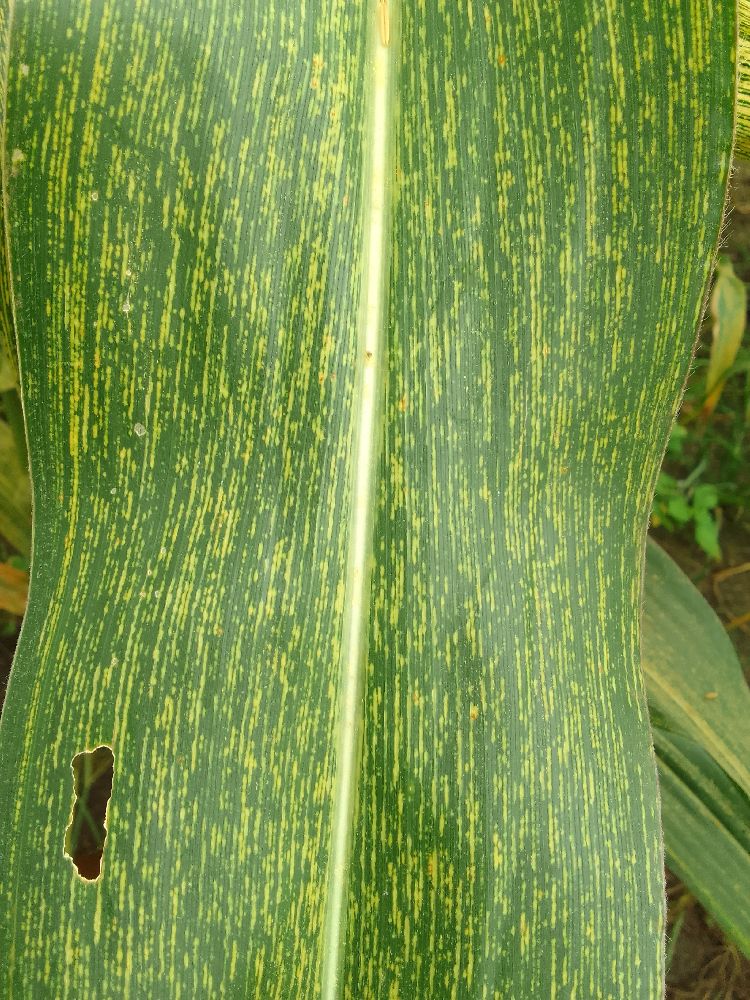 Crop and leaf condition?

maize, maize streak virus
